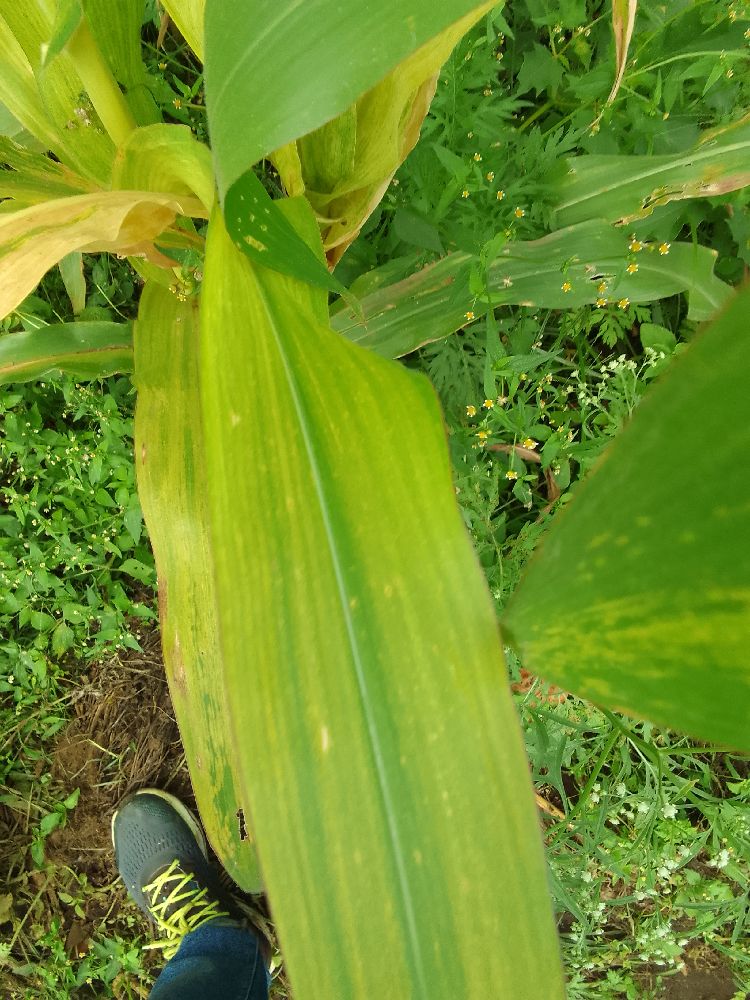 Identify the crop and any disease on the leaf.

maize, maize lethal necrosis
